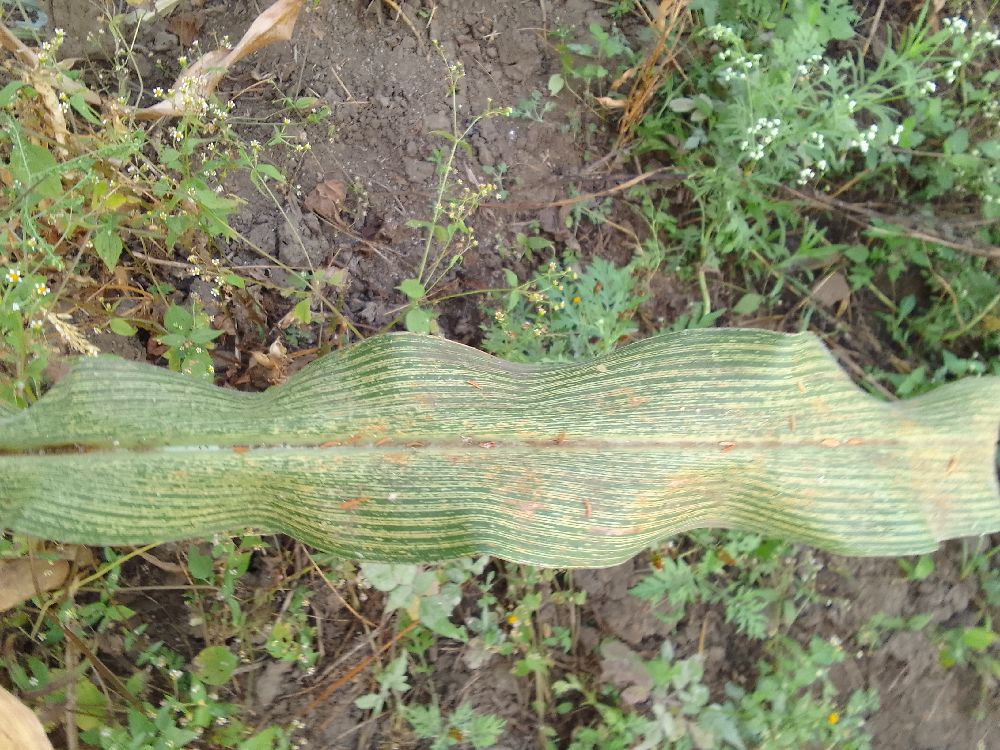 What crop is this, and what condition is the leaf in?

maize, maize streak virus
